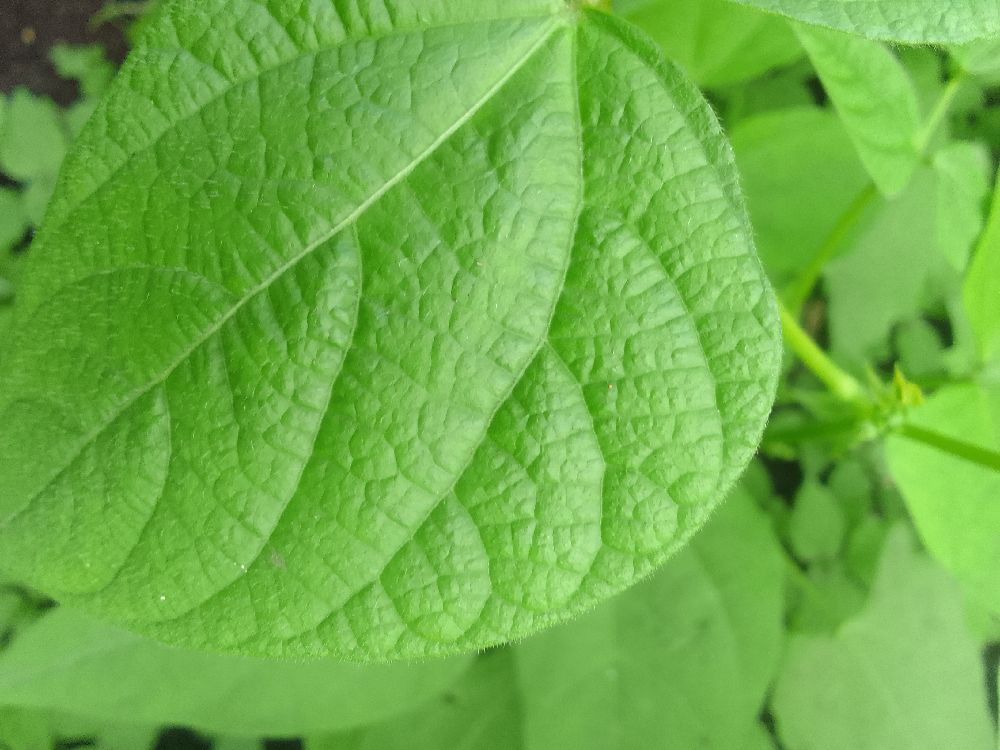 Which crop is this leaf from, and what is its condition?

common bean, healthy
